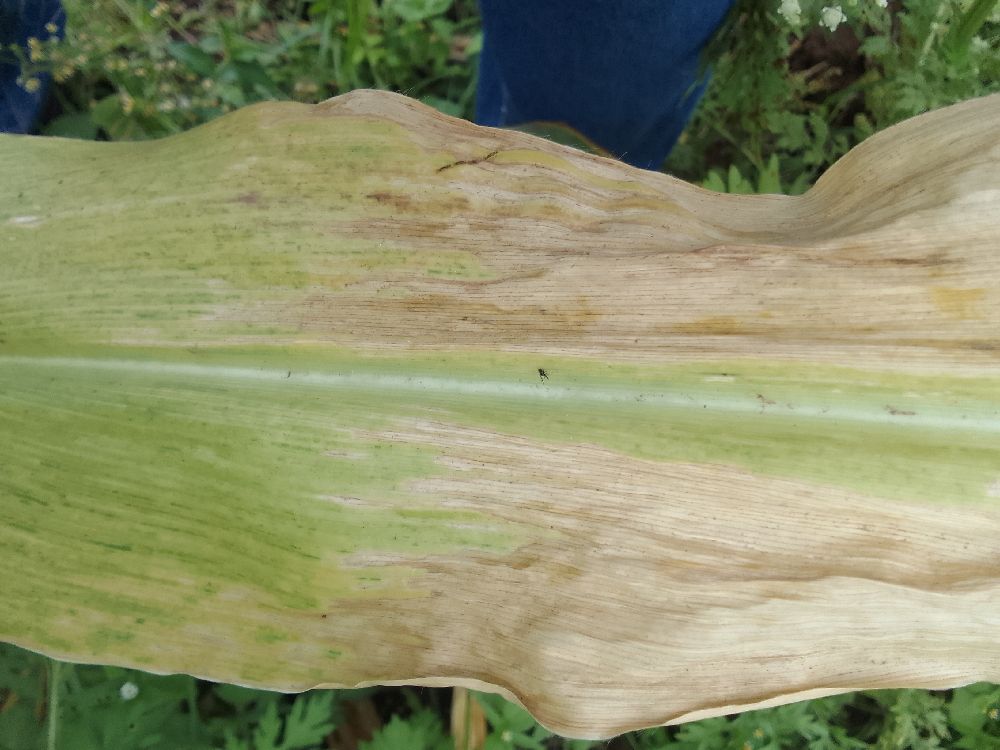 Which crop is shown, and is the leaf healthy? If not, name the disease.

maize, maize lethal necrosis
